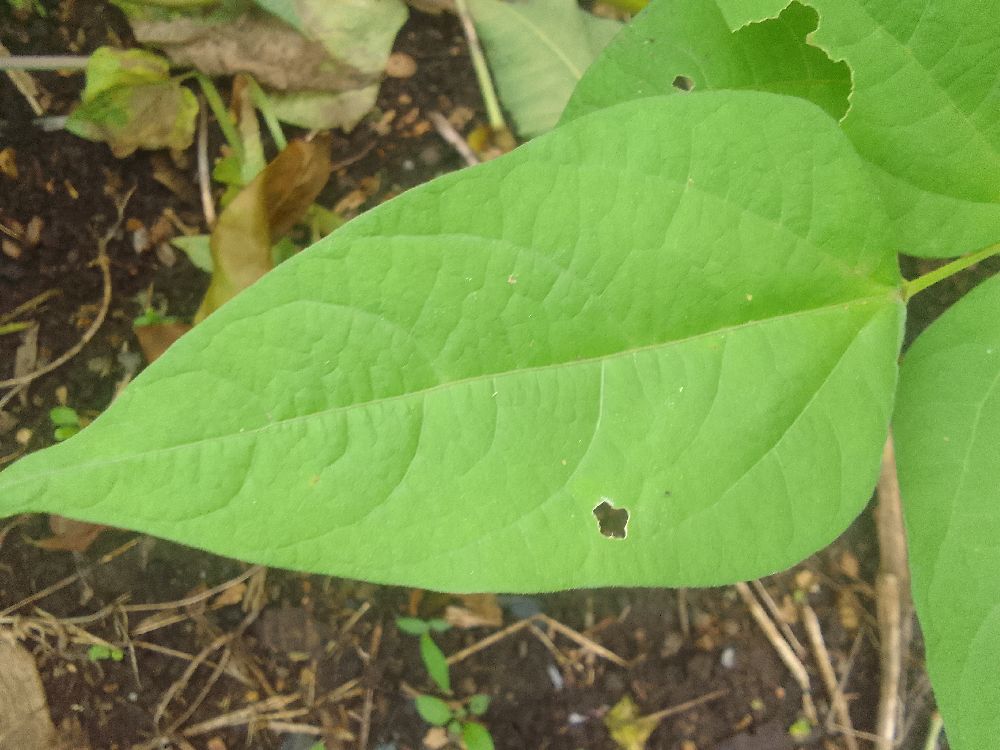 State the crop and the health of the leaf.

common bean, healthy
